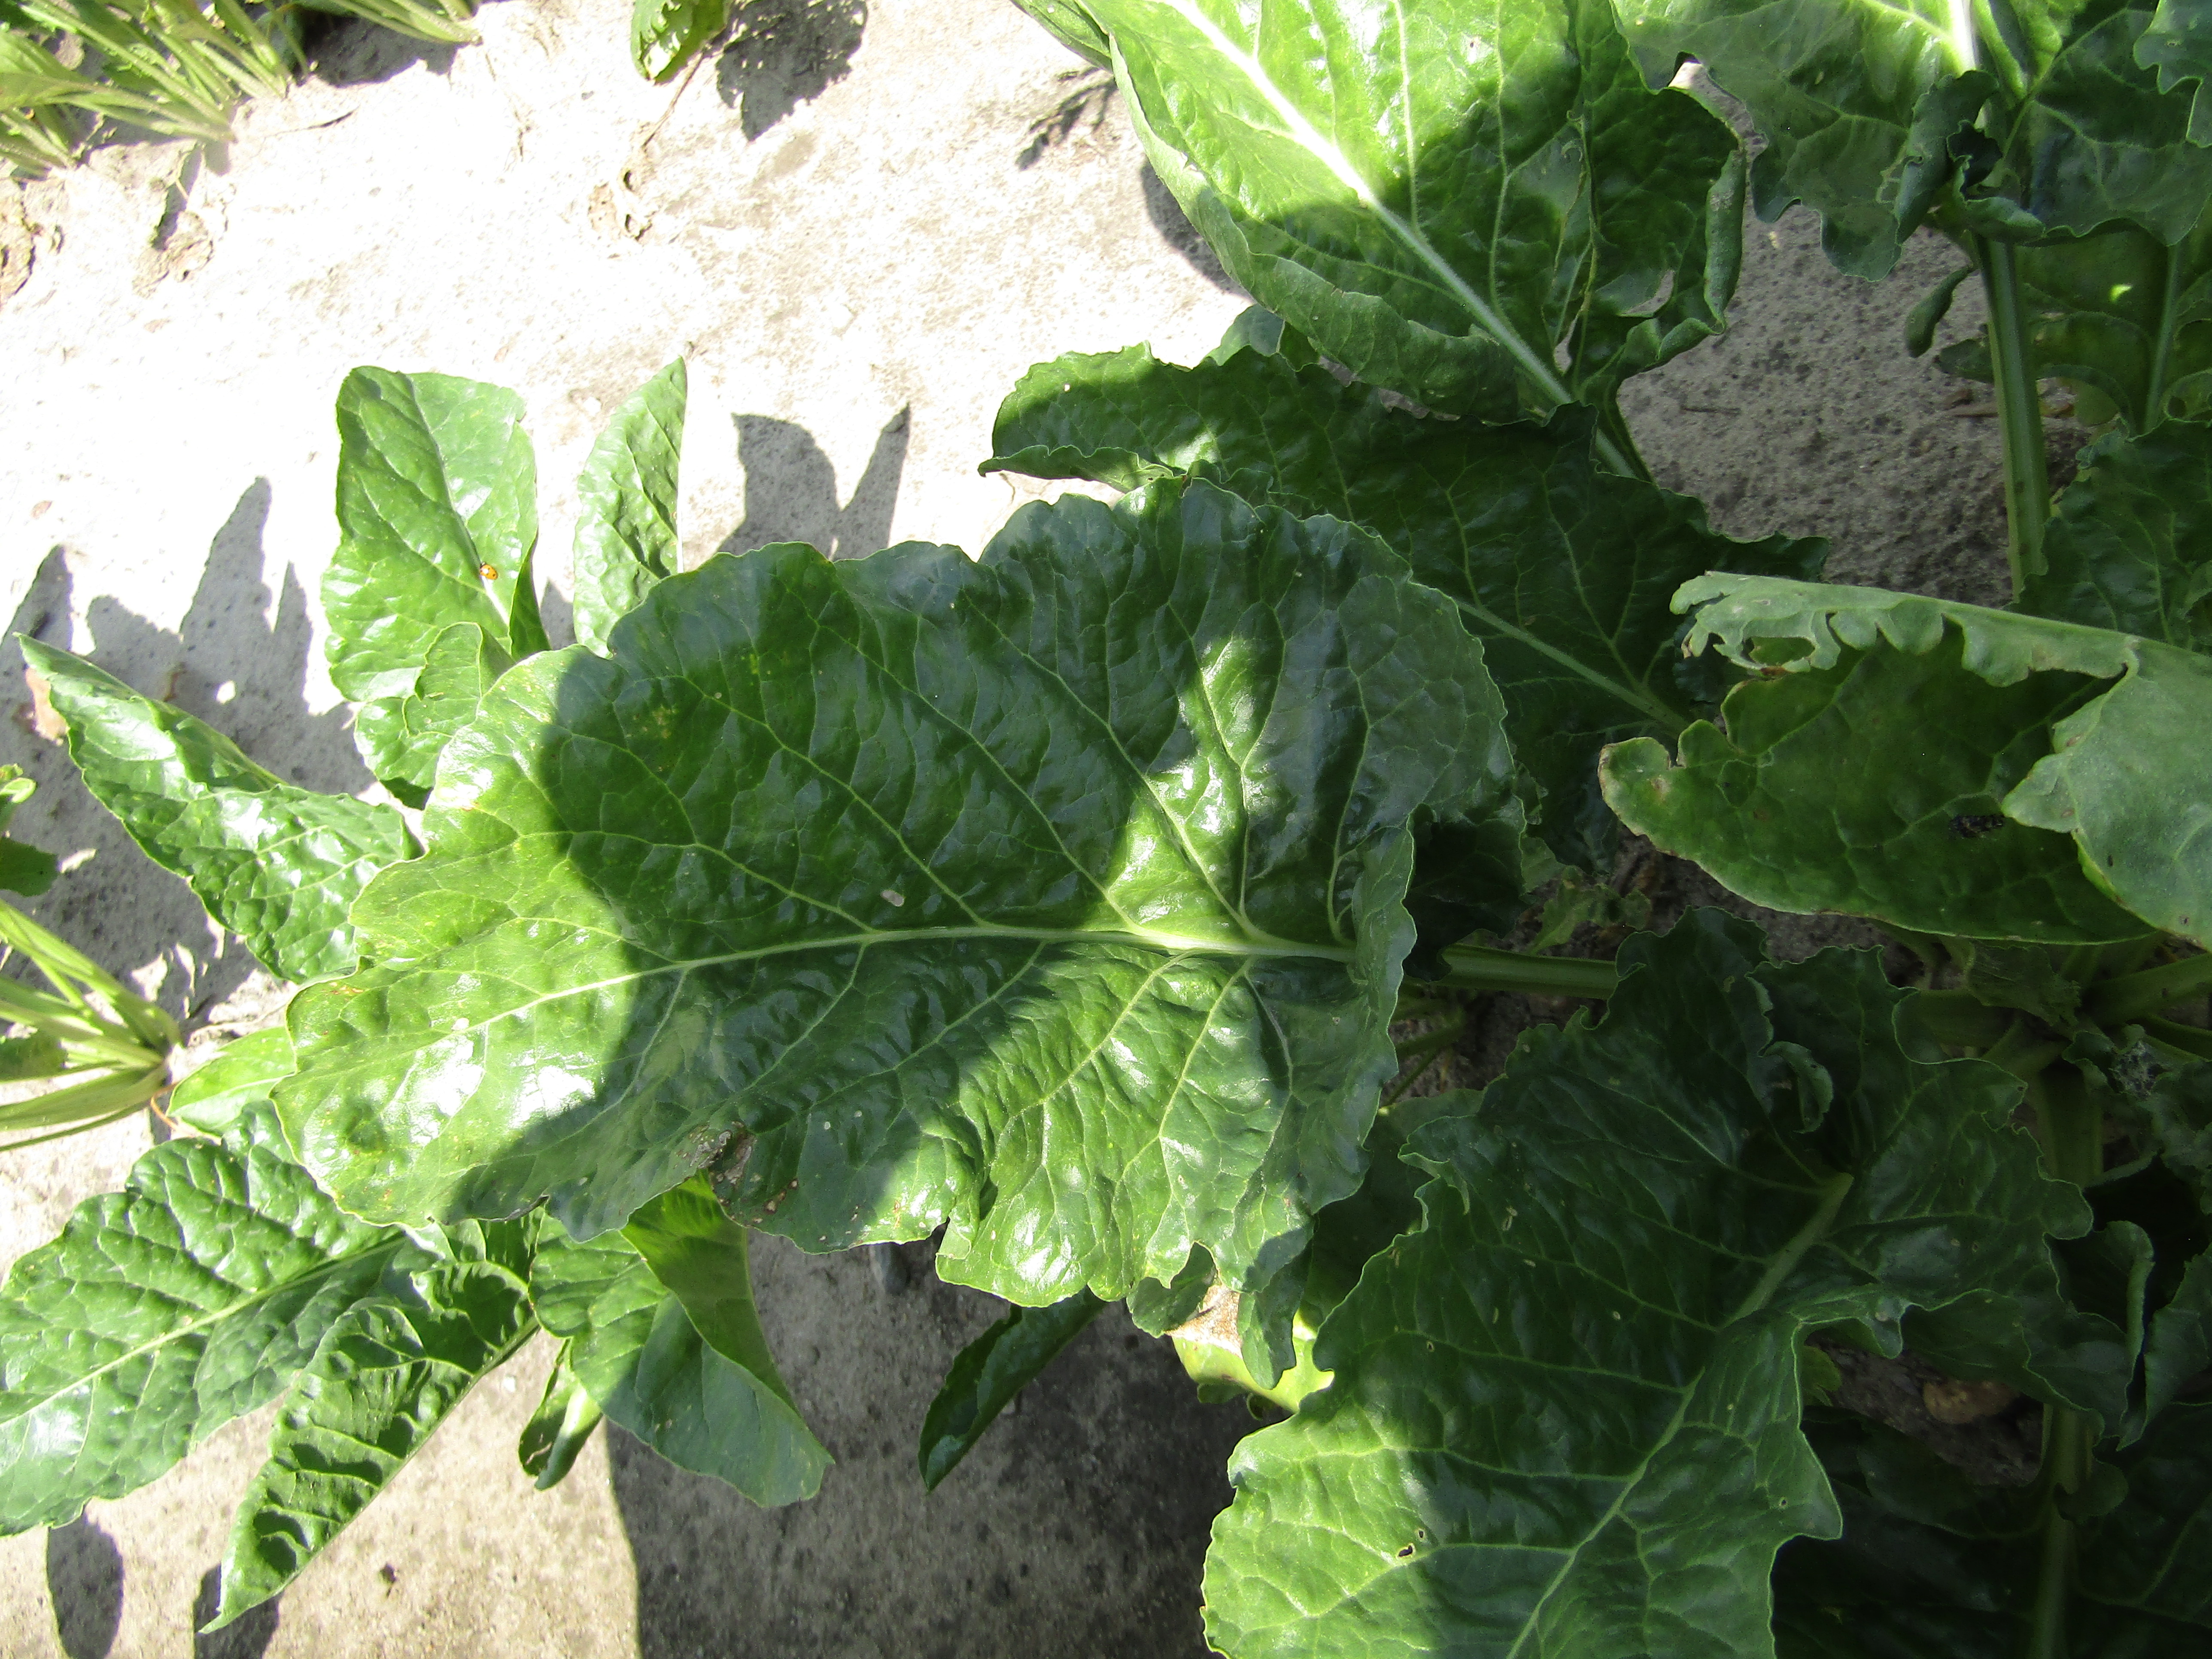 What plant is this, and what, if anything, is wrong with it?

beet, cercospora
